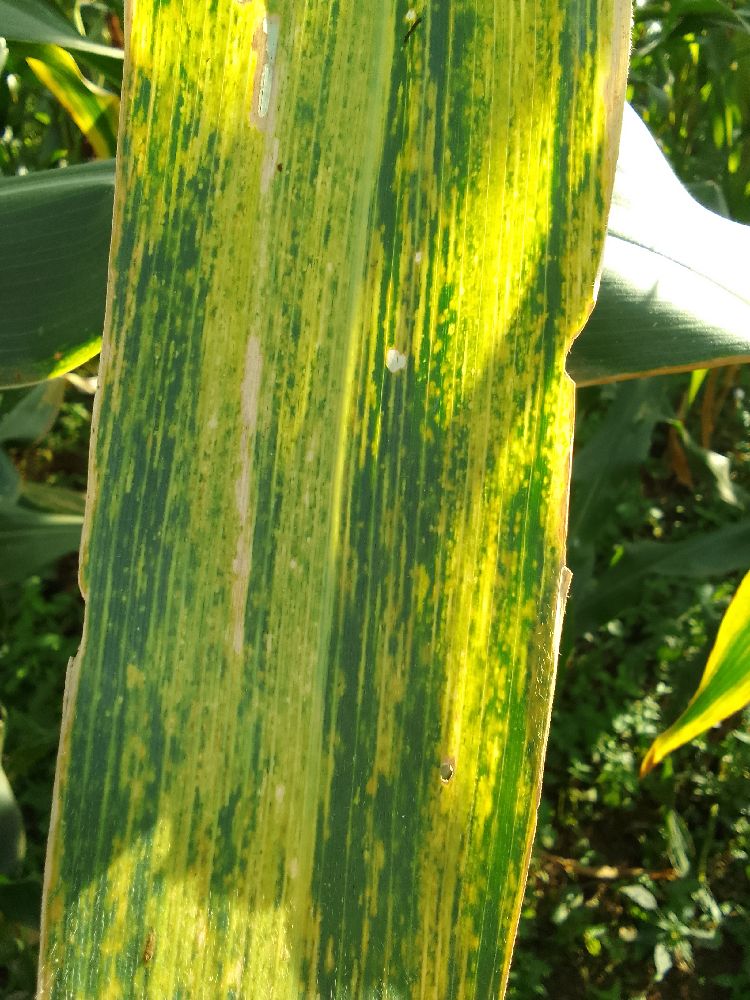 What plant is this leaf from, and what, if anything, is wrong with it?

maize, maize lethal necrosis
